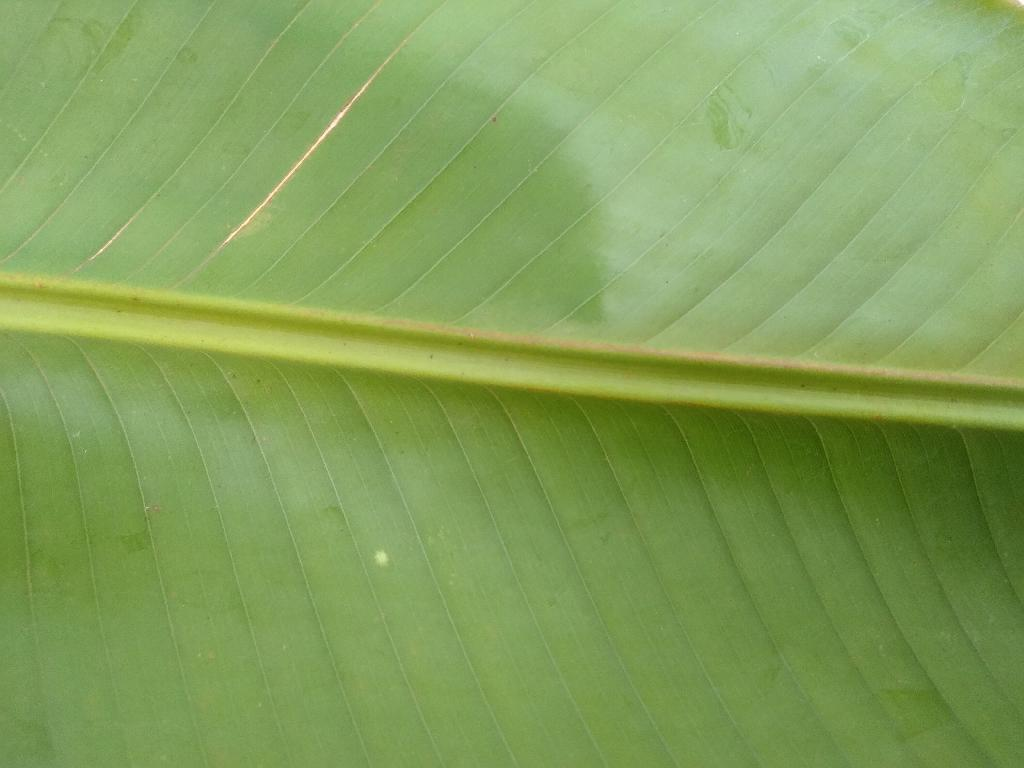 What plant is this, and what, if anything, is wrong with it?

banana, healthy
